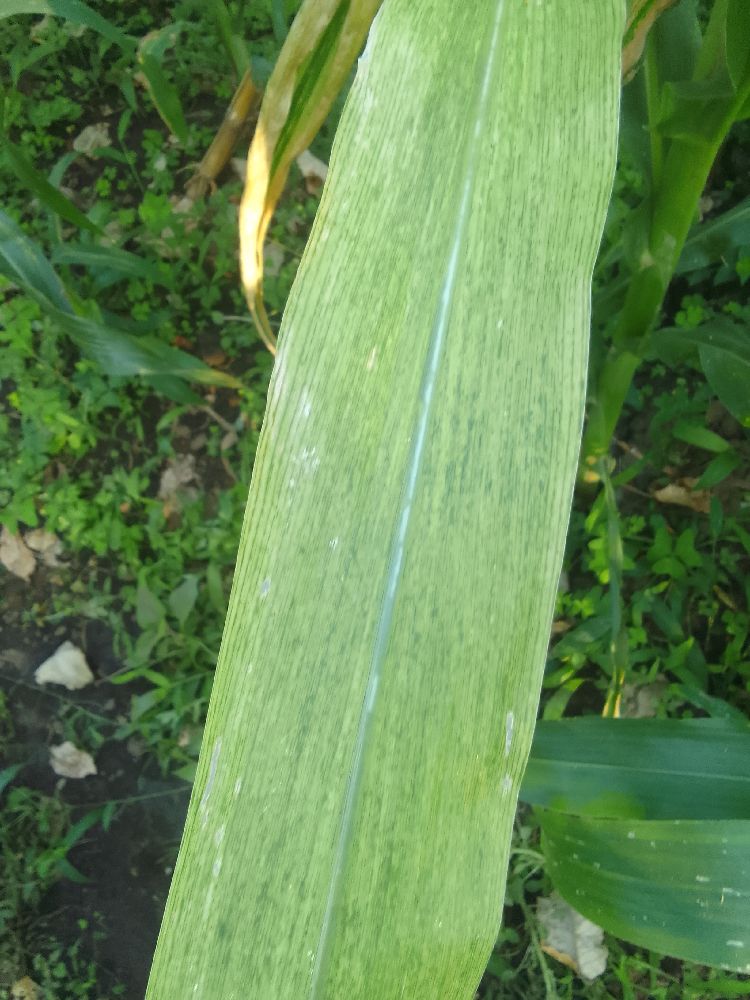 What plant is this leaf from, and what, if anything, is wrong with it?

maize, maize lethal necrosis
